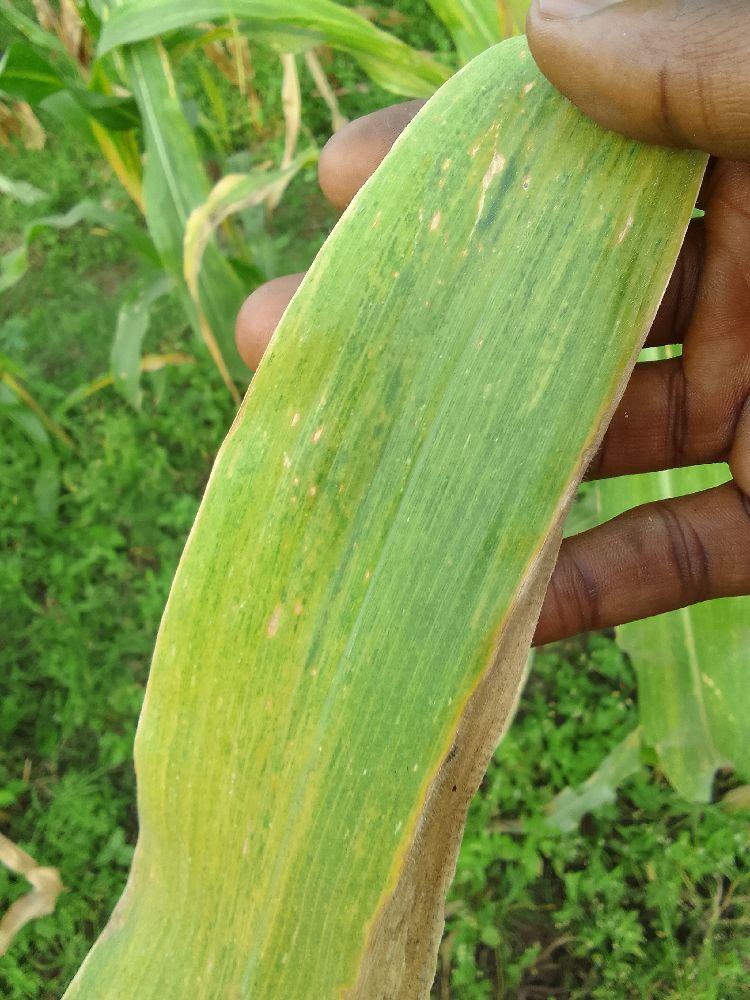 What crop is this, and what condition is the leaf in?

maize, maize lethal necrosis
